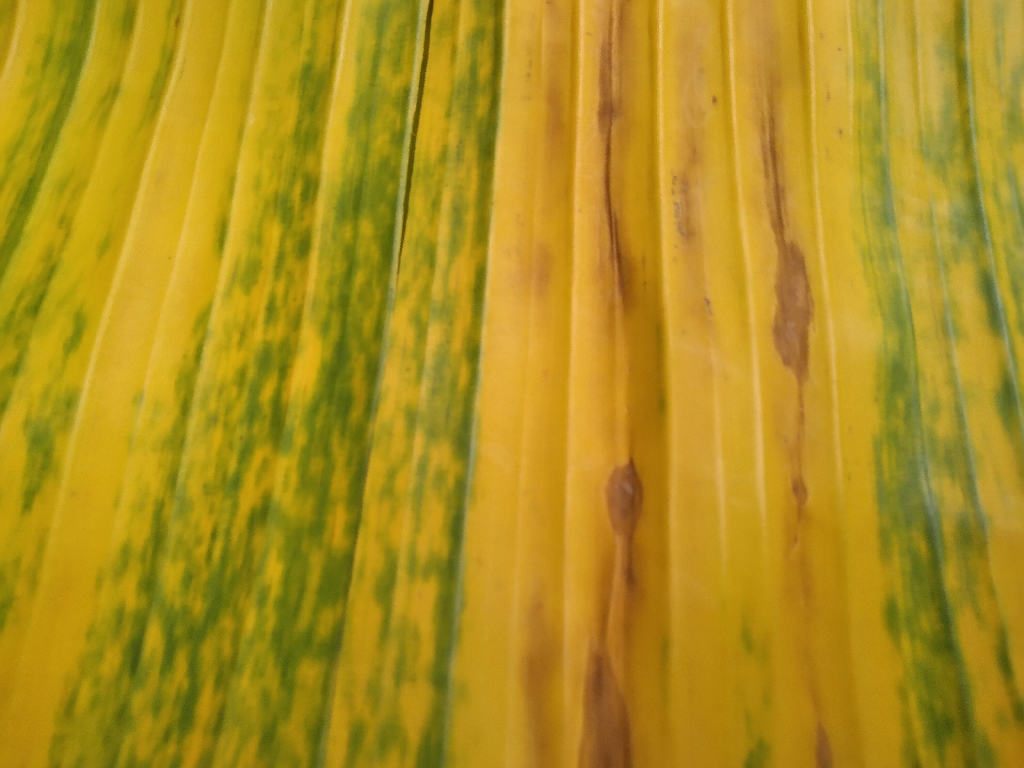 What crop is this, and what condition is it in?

banana, fusarium wilt race 1
